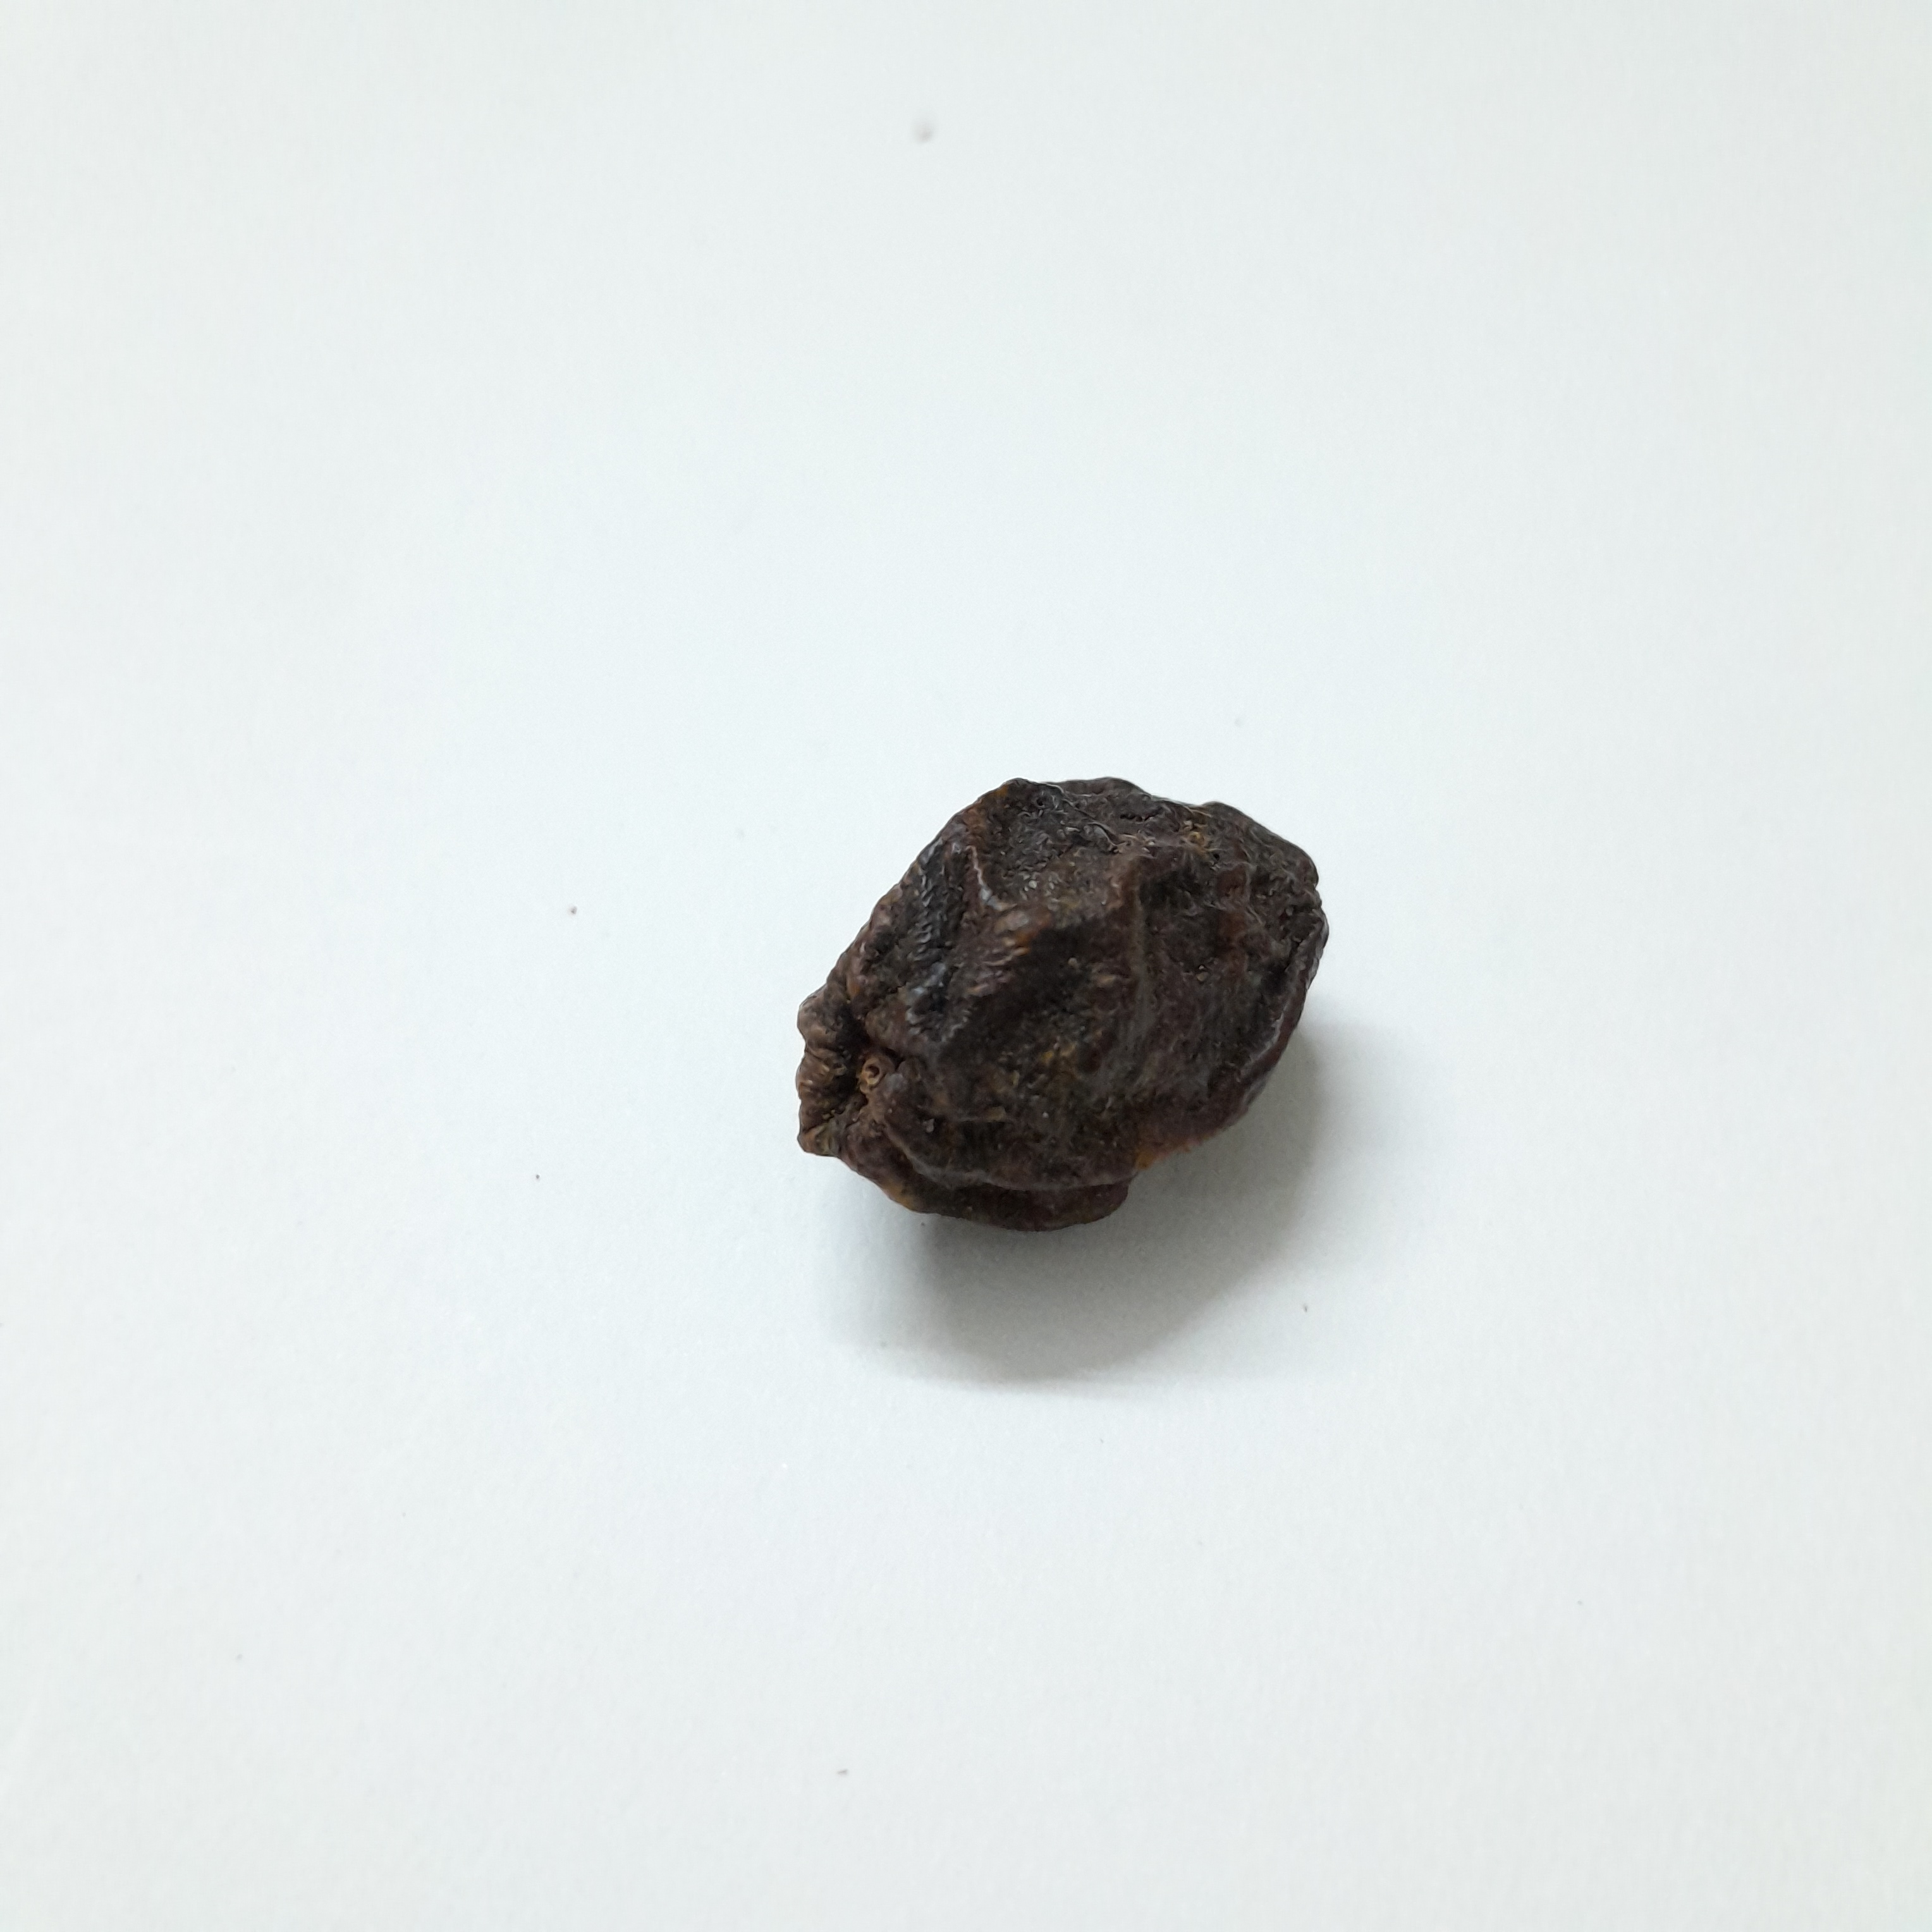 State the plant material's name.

kadukharik
